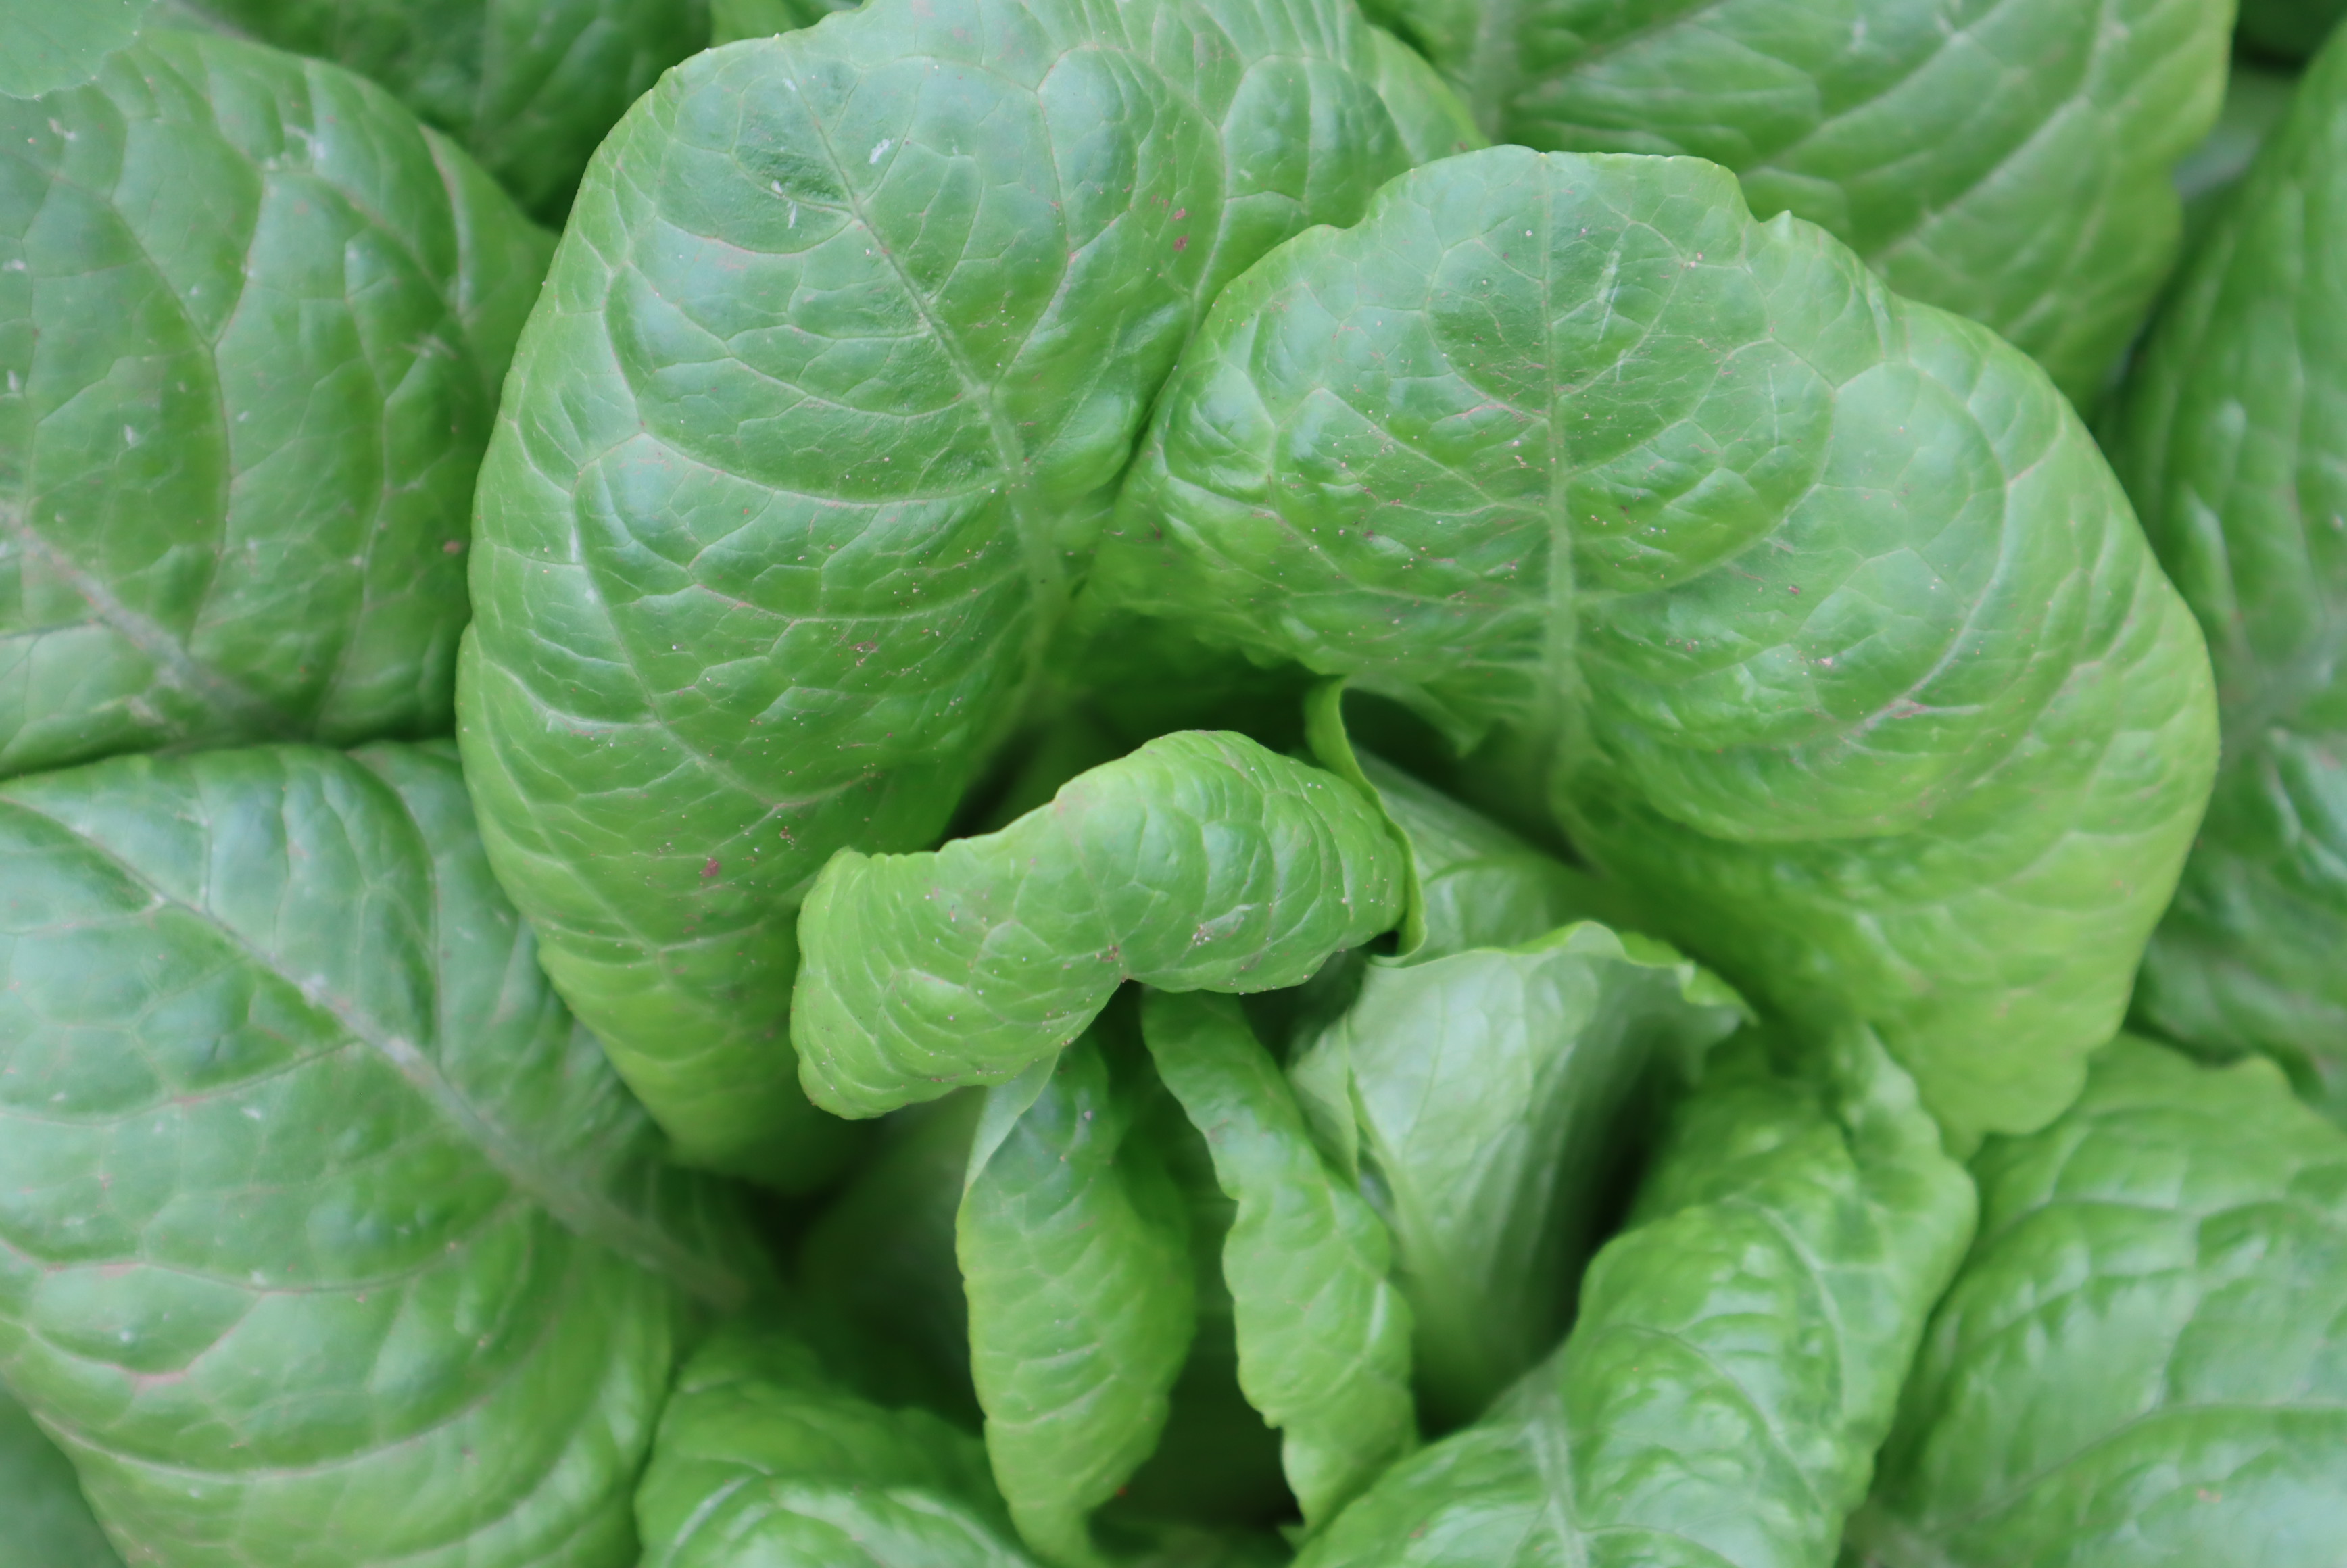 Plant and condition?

lettuce, healthy
